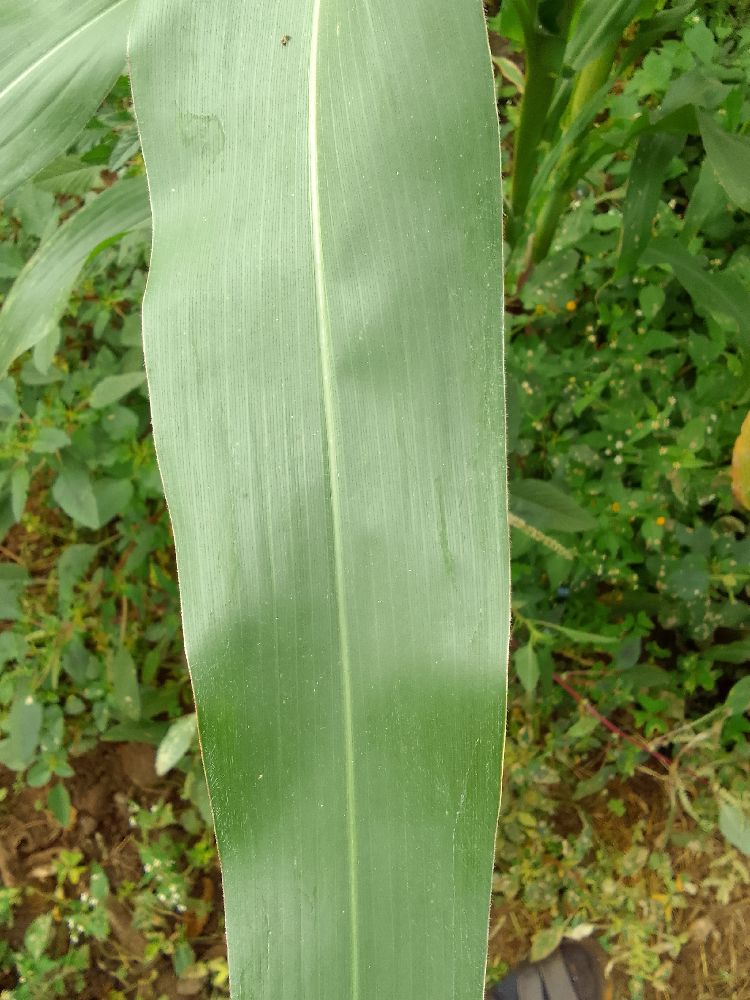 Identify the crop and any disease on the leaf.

maize, healthy
